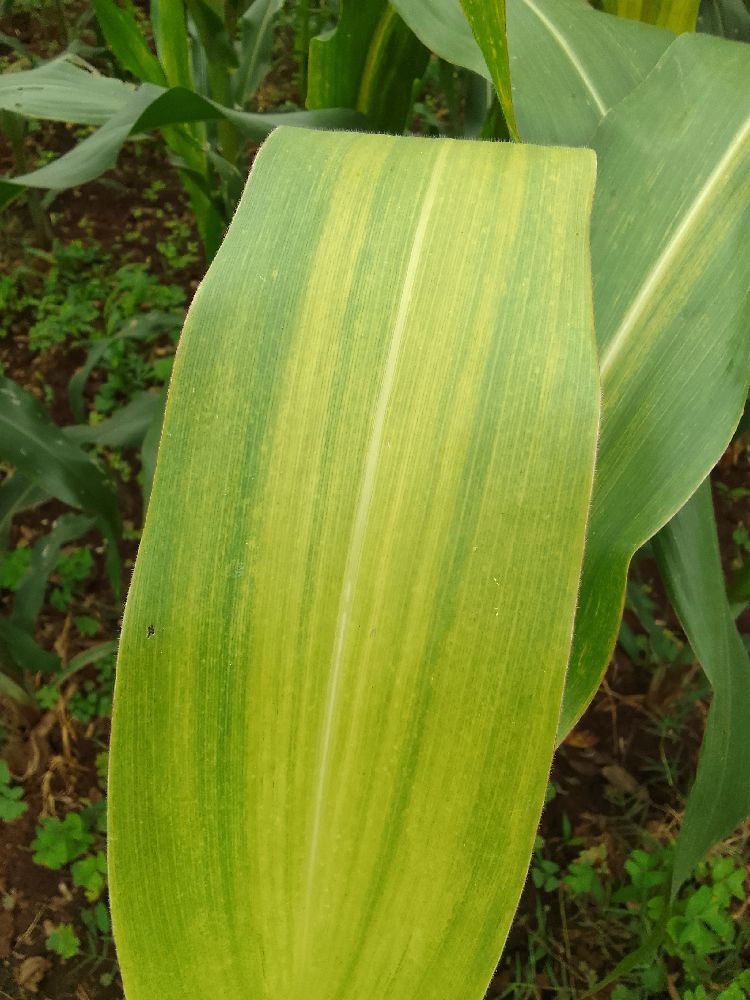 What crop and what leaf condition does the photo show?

maize, maize lethal necrosis
